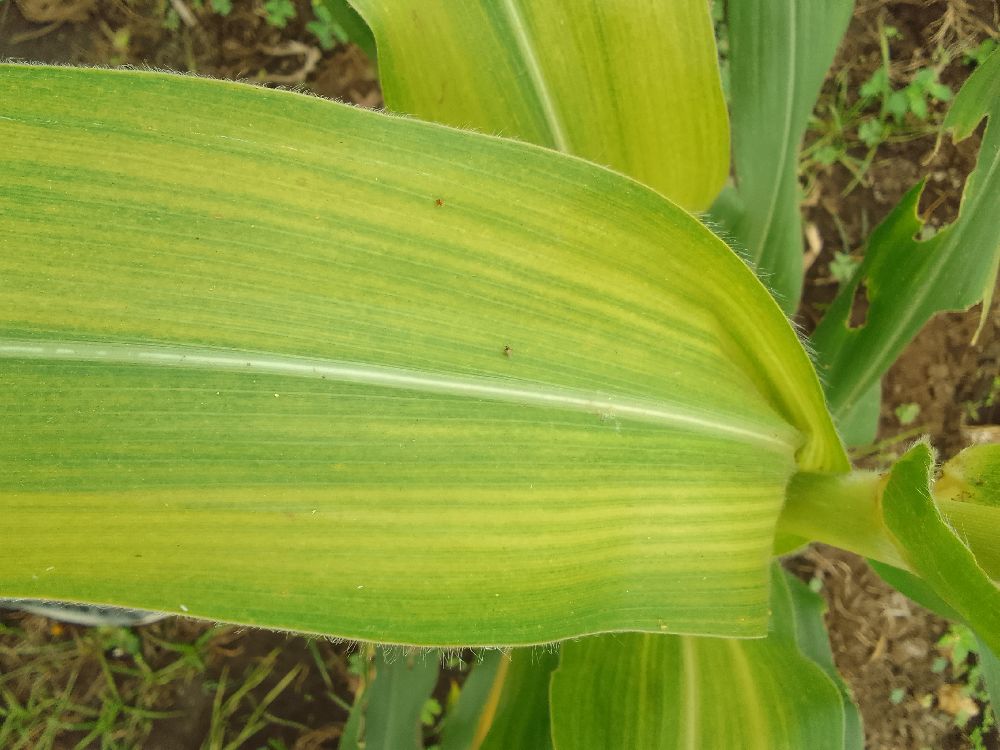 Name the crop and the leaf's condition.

maize, maize lethal necrosis
